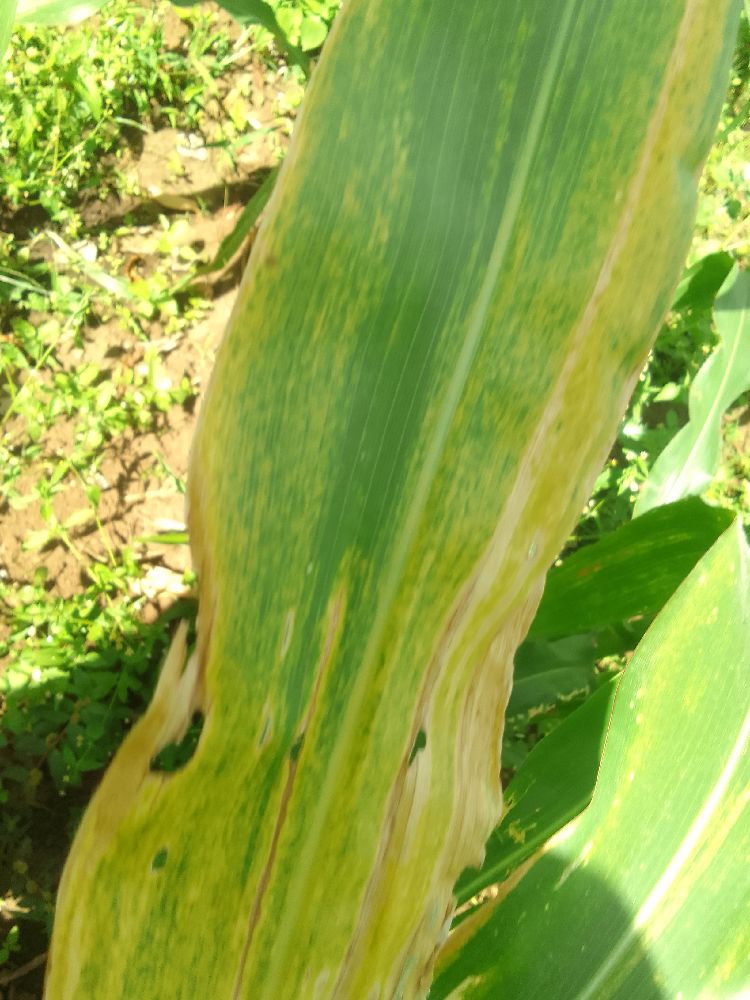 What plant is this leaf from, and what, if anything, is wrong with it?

maize, maize lethal necrosis
